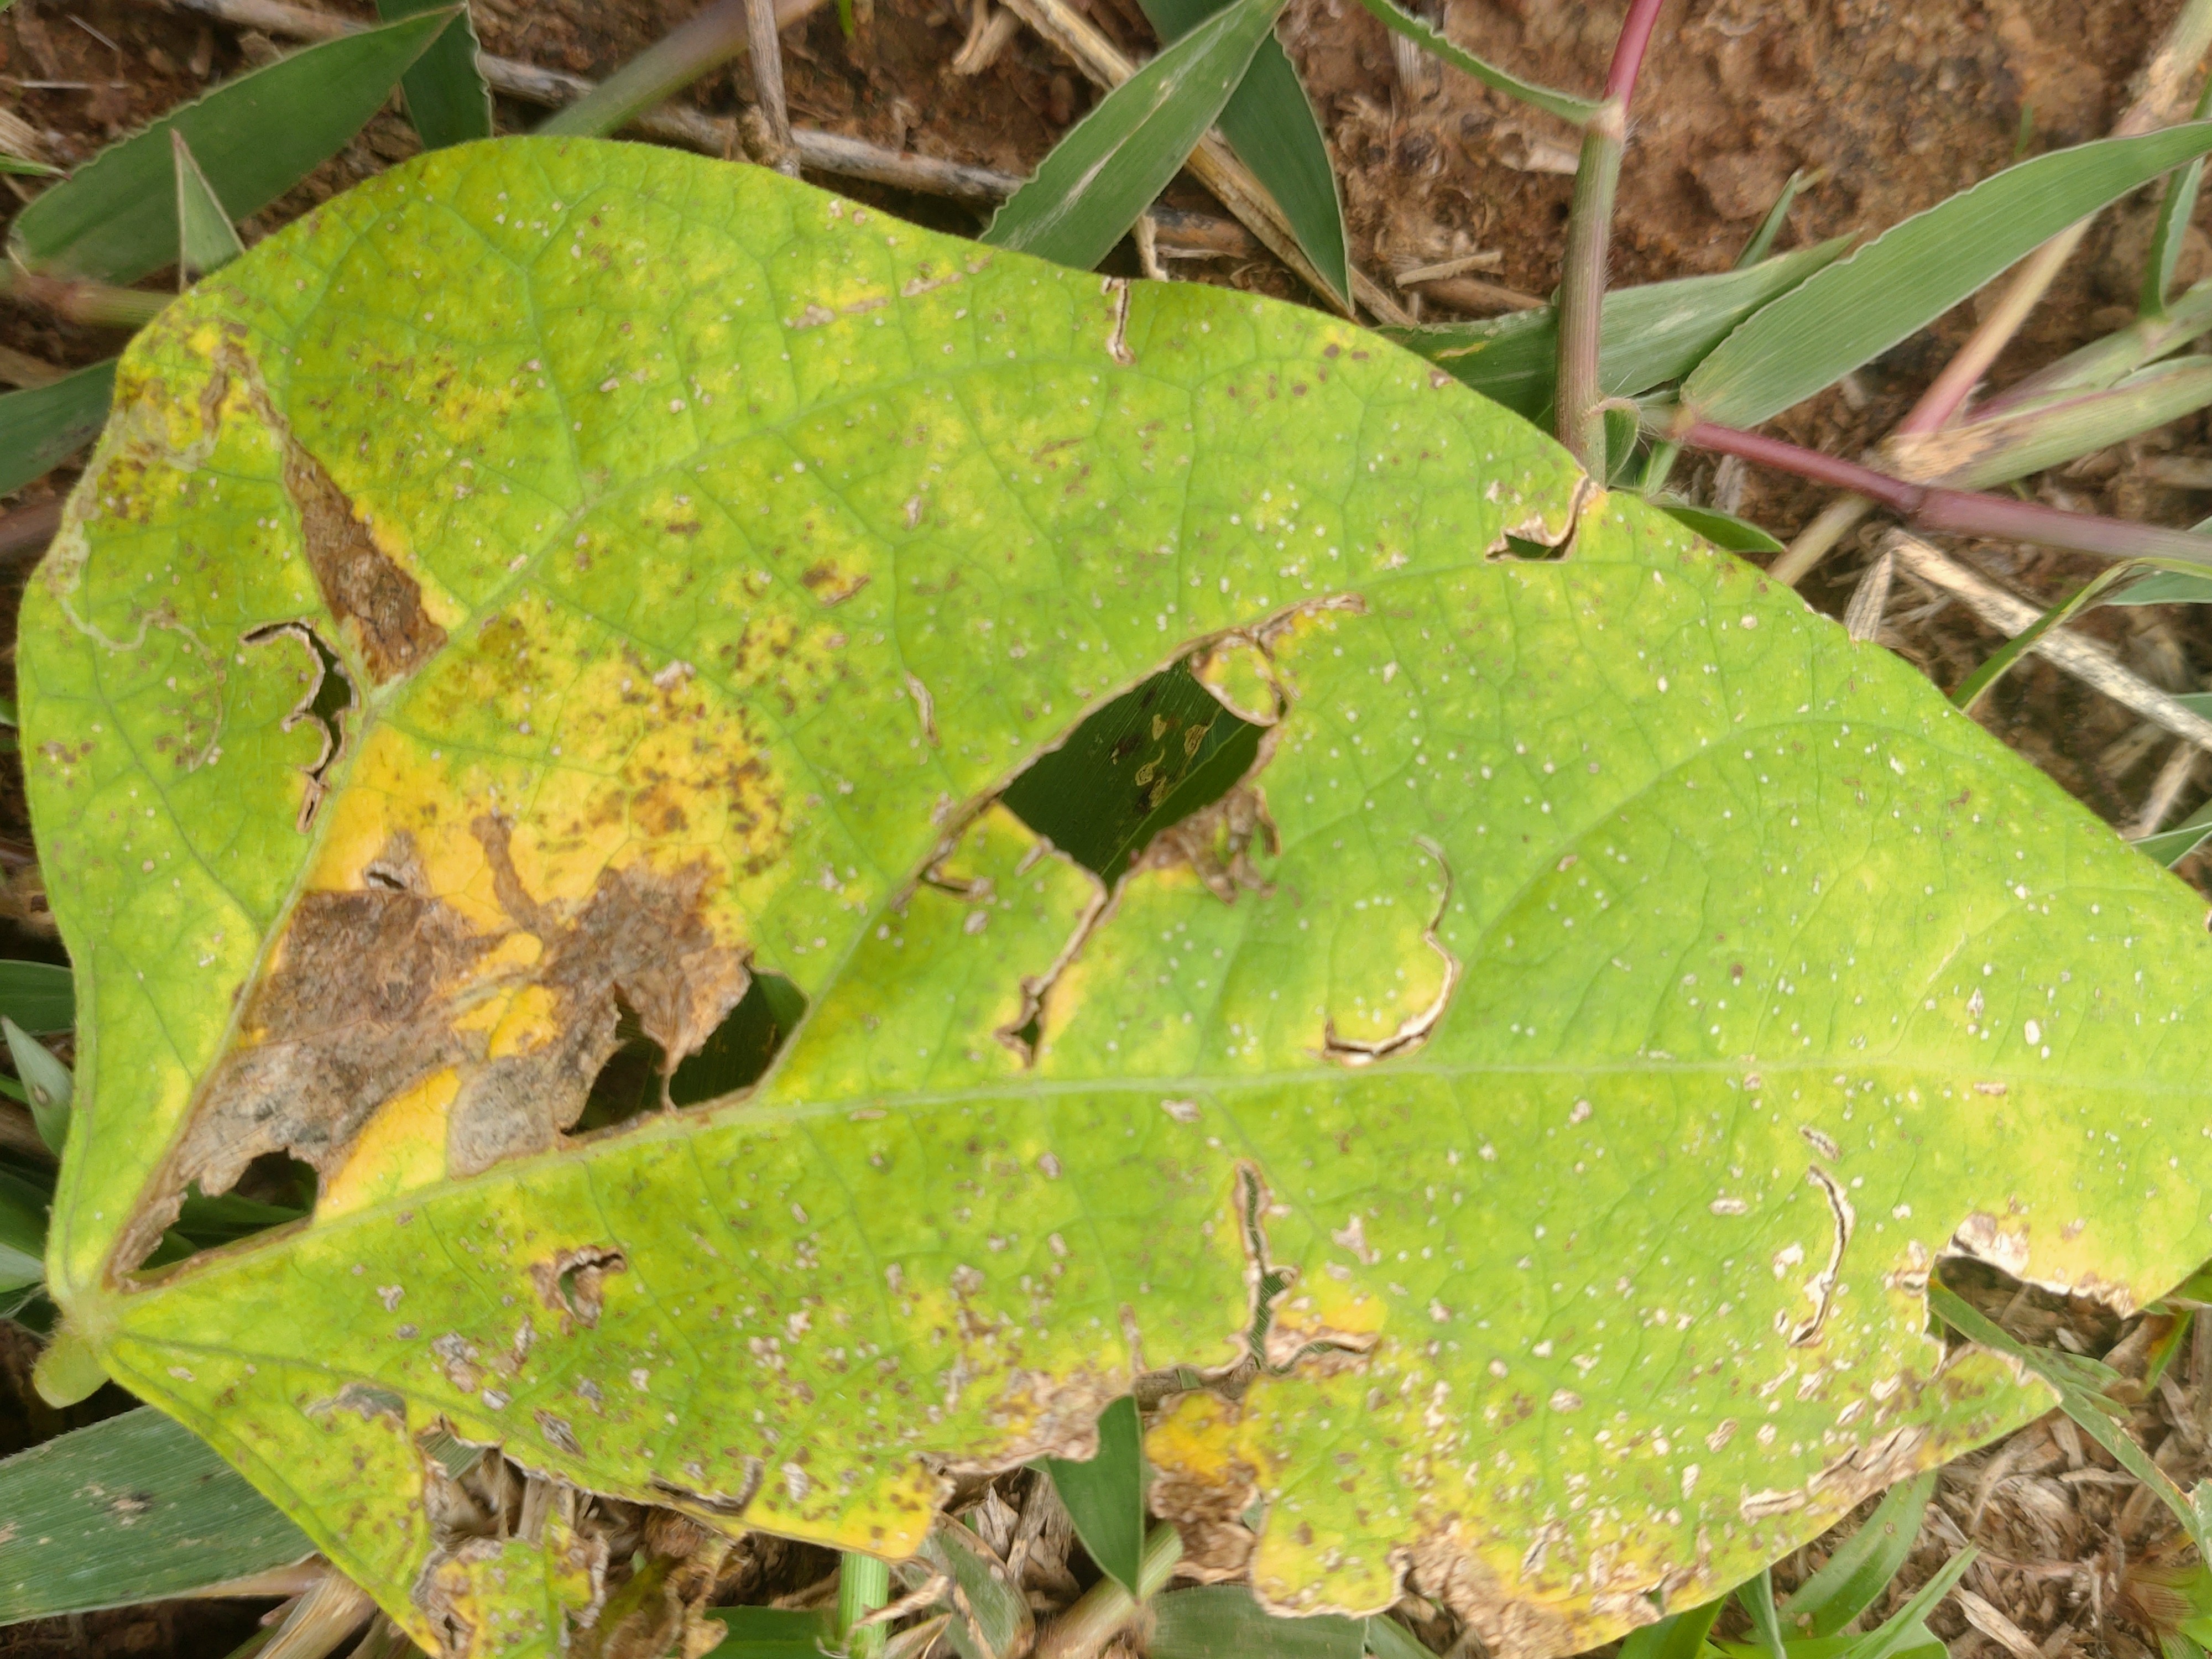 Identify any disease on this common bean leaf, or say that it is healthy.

rust
